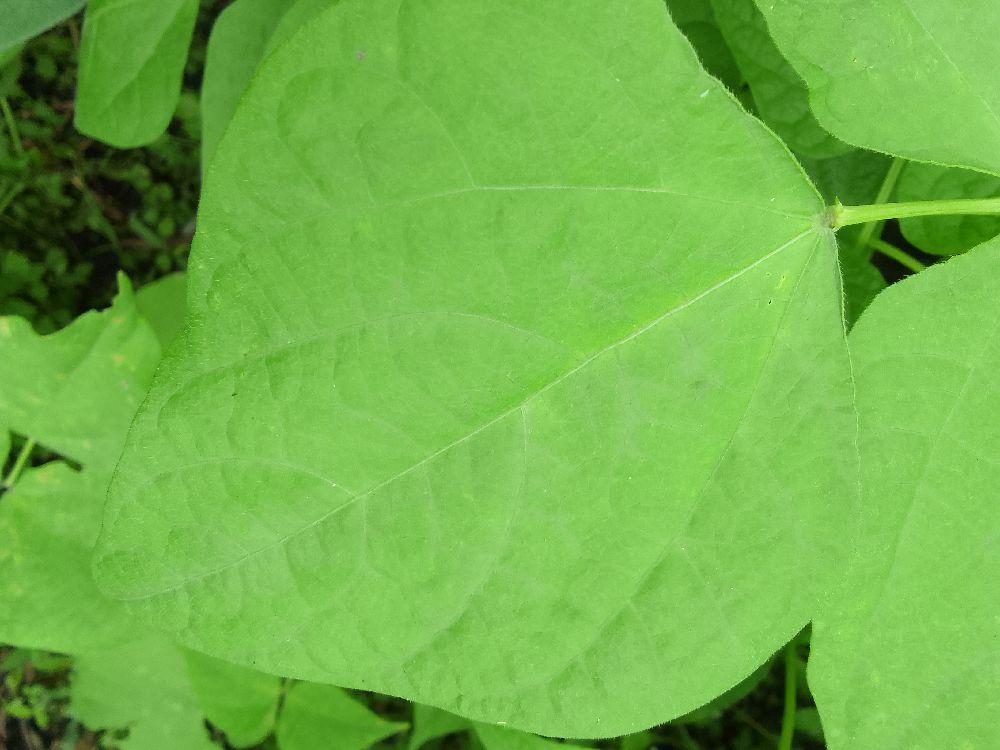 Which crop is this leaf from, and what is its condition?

common bean, healthy
